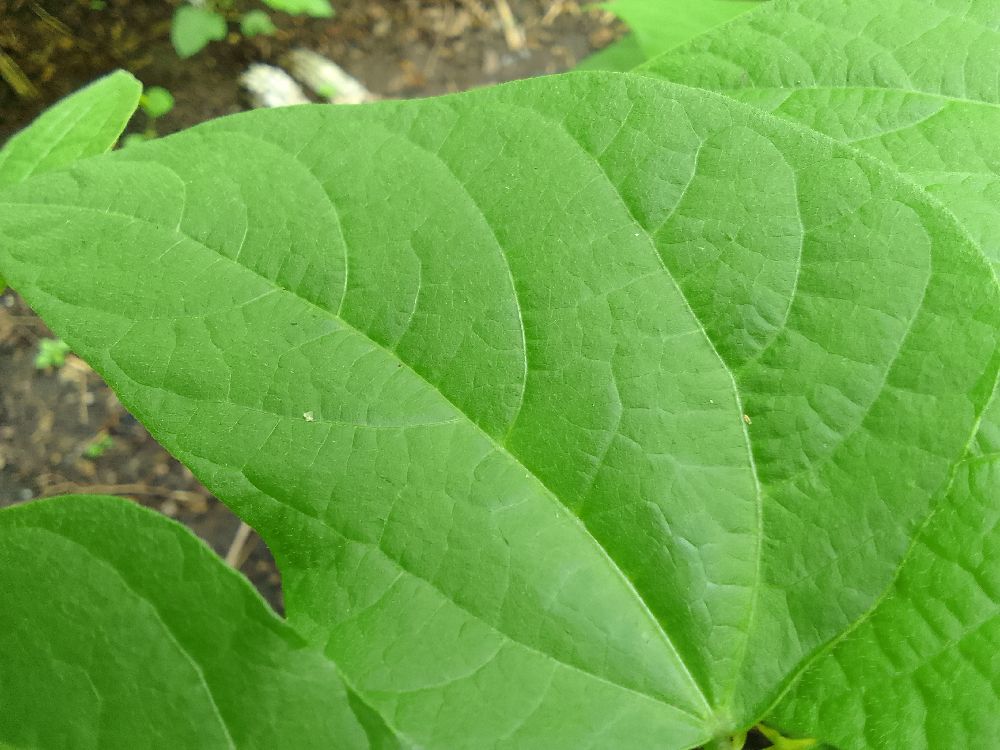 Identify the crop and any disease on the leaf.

common bean, healthy
